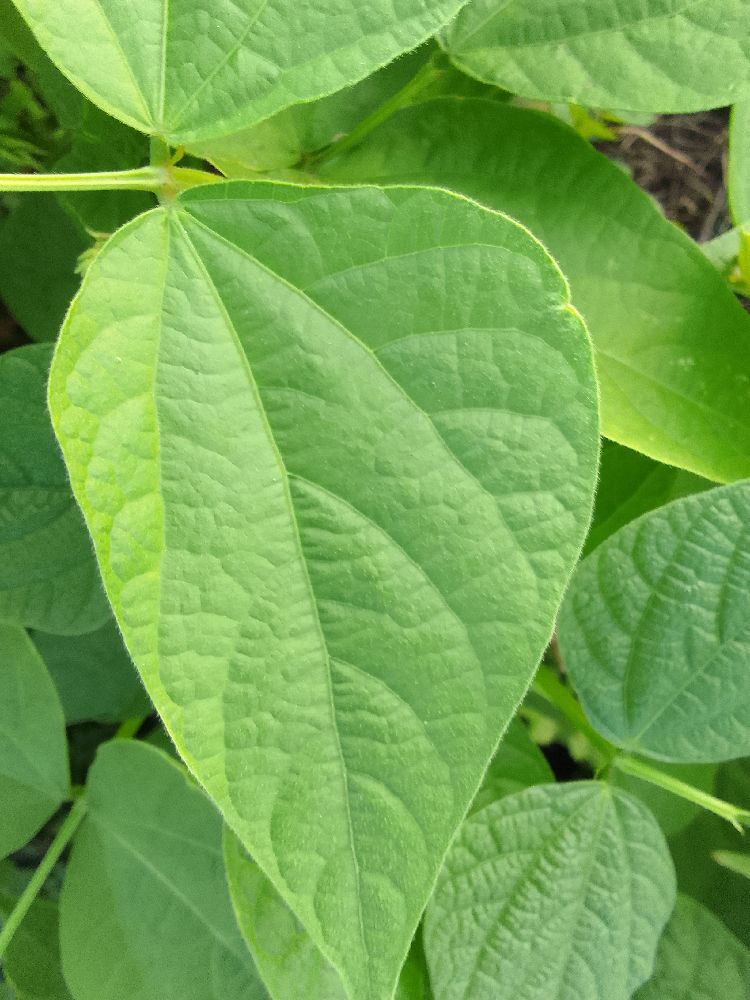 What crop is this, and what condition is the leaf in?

common bean, healthy
